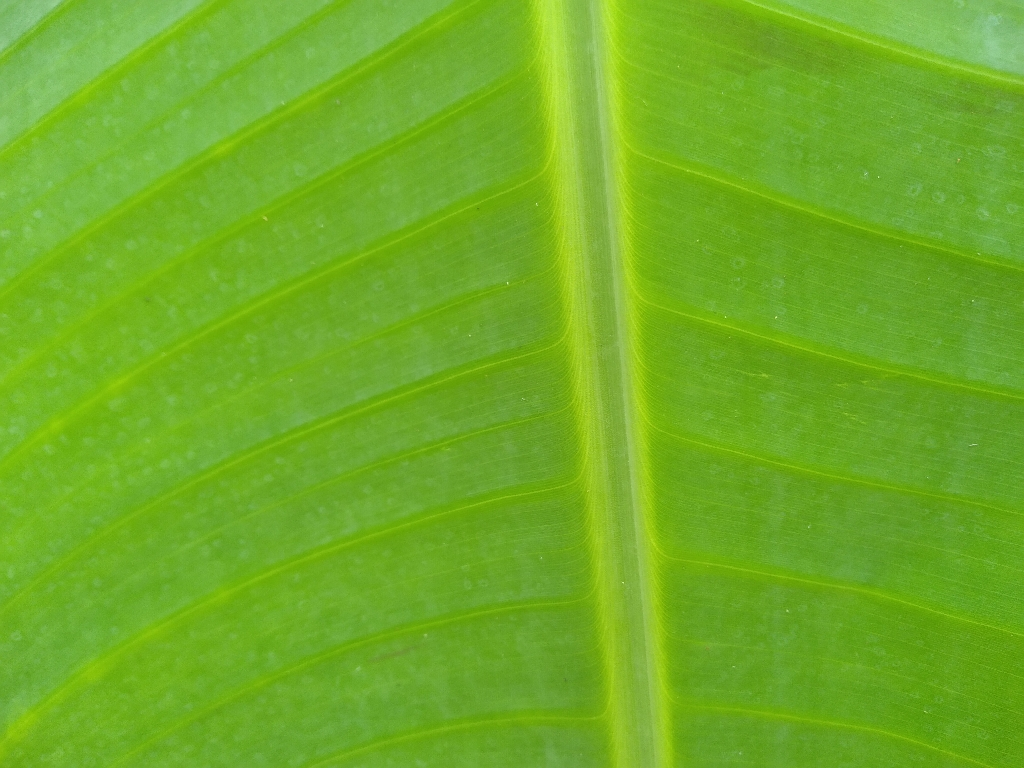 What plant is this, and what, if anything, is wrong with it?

banana, healthy
